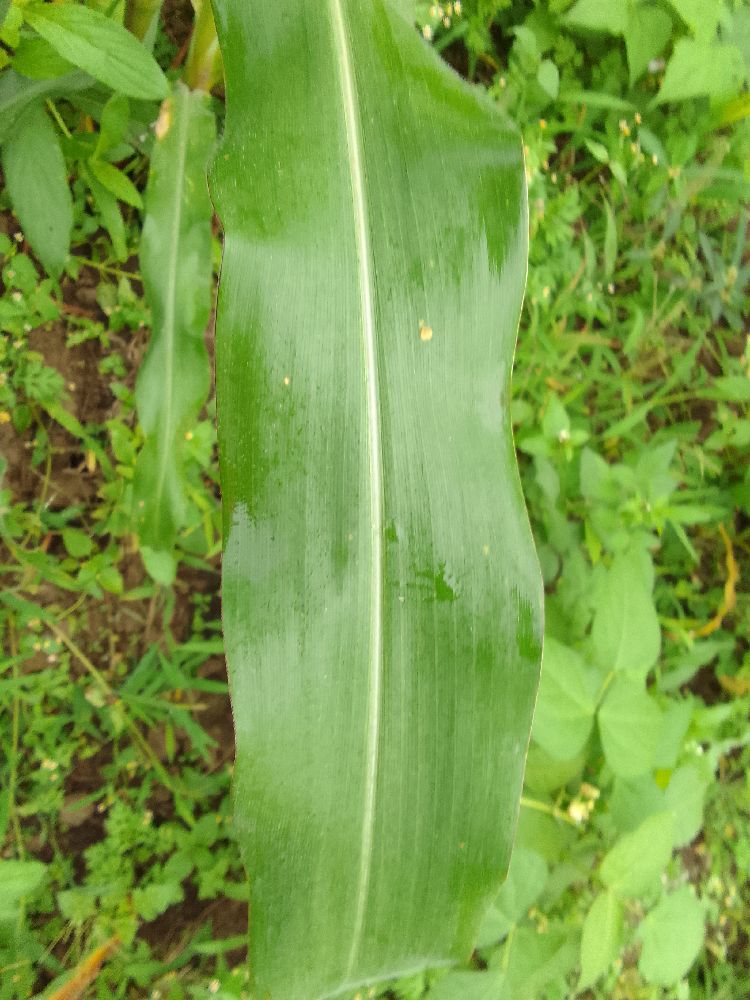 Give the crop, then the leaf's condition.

maize, healthy
